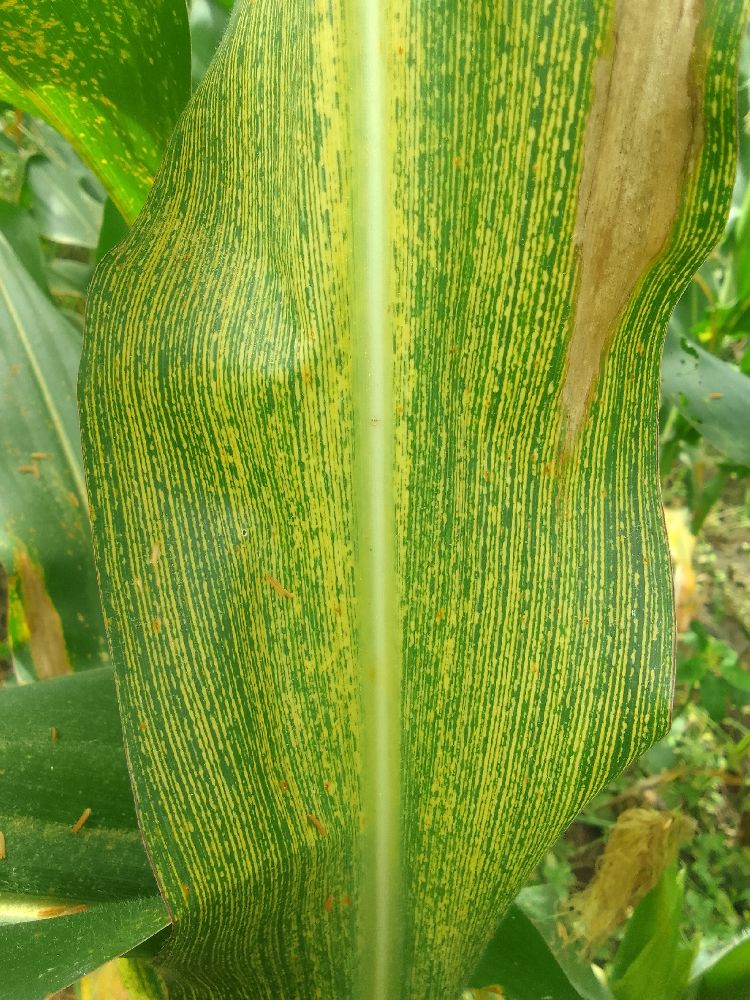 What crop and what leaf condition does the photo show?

maize, maize streak virus
